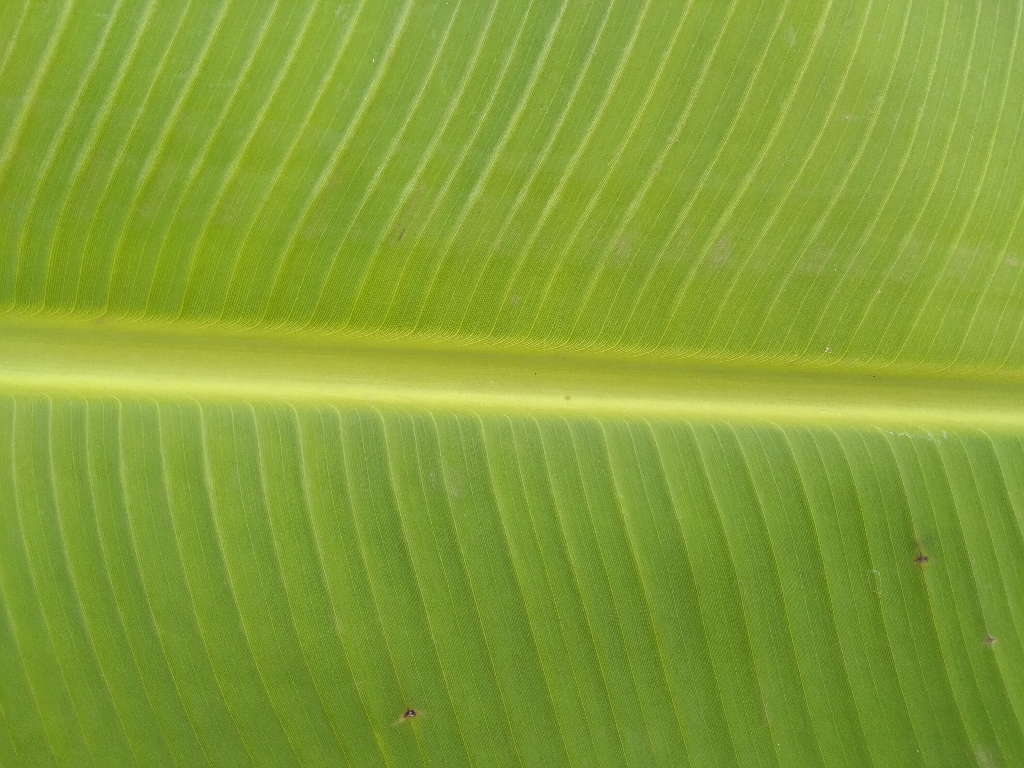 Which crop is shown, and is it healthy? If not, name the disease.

banana, healthy
